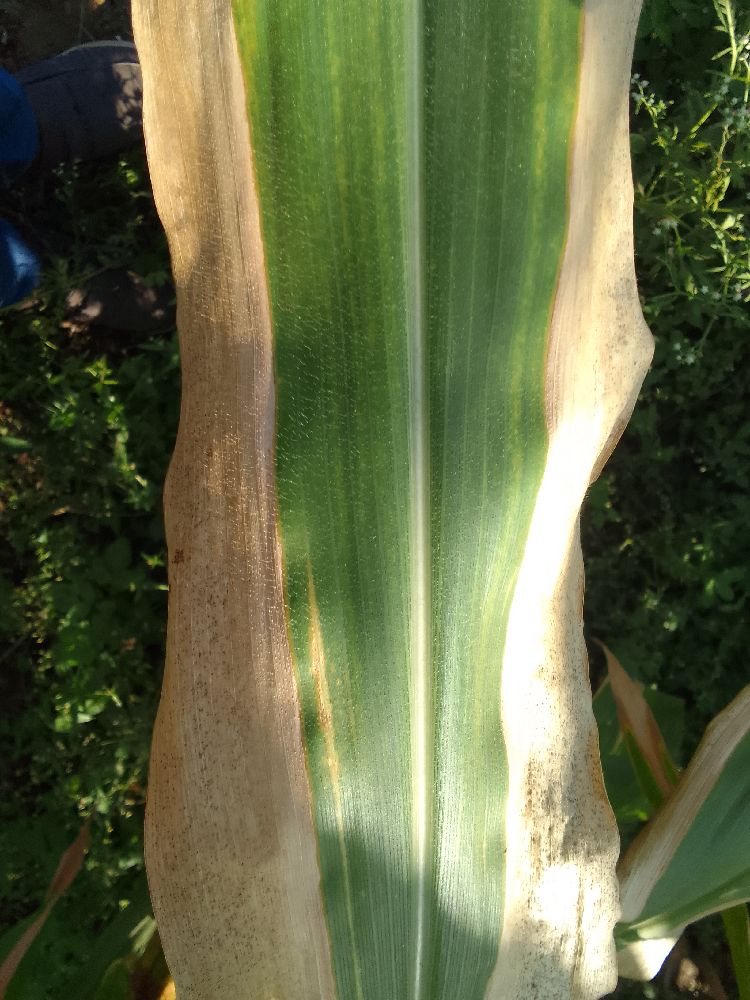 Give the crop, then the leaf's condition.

maize, maize lethal necrosis
